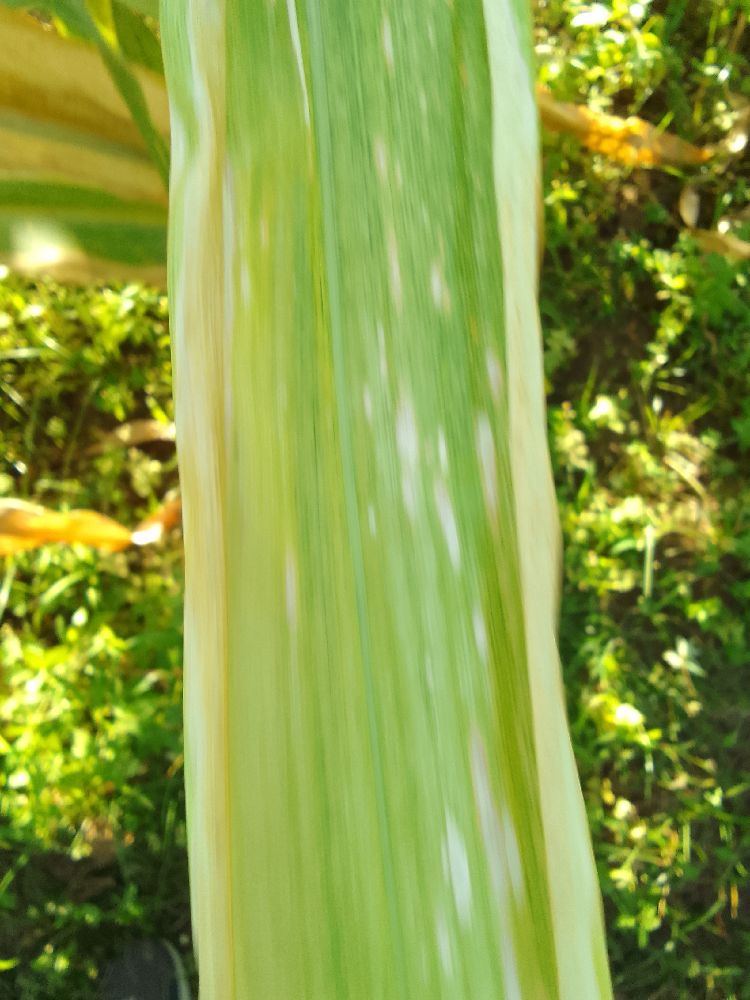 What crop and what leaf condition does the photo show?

maize, maize lethal necrosis
